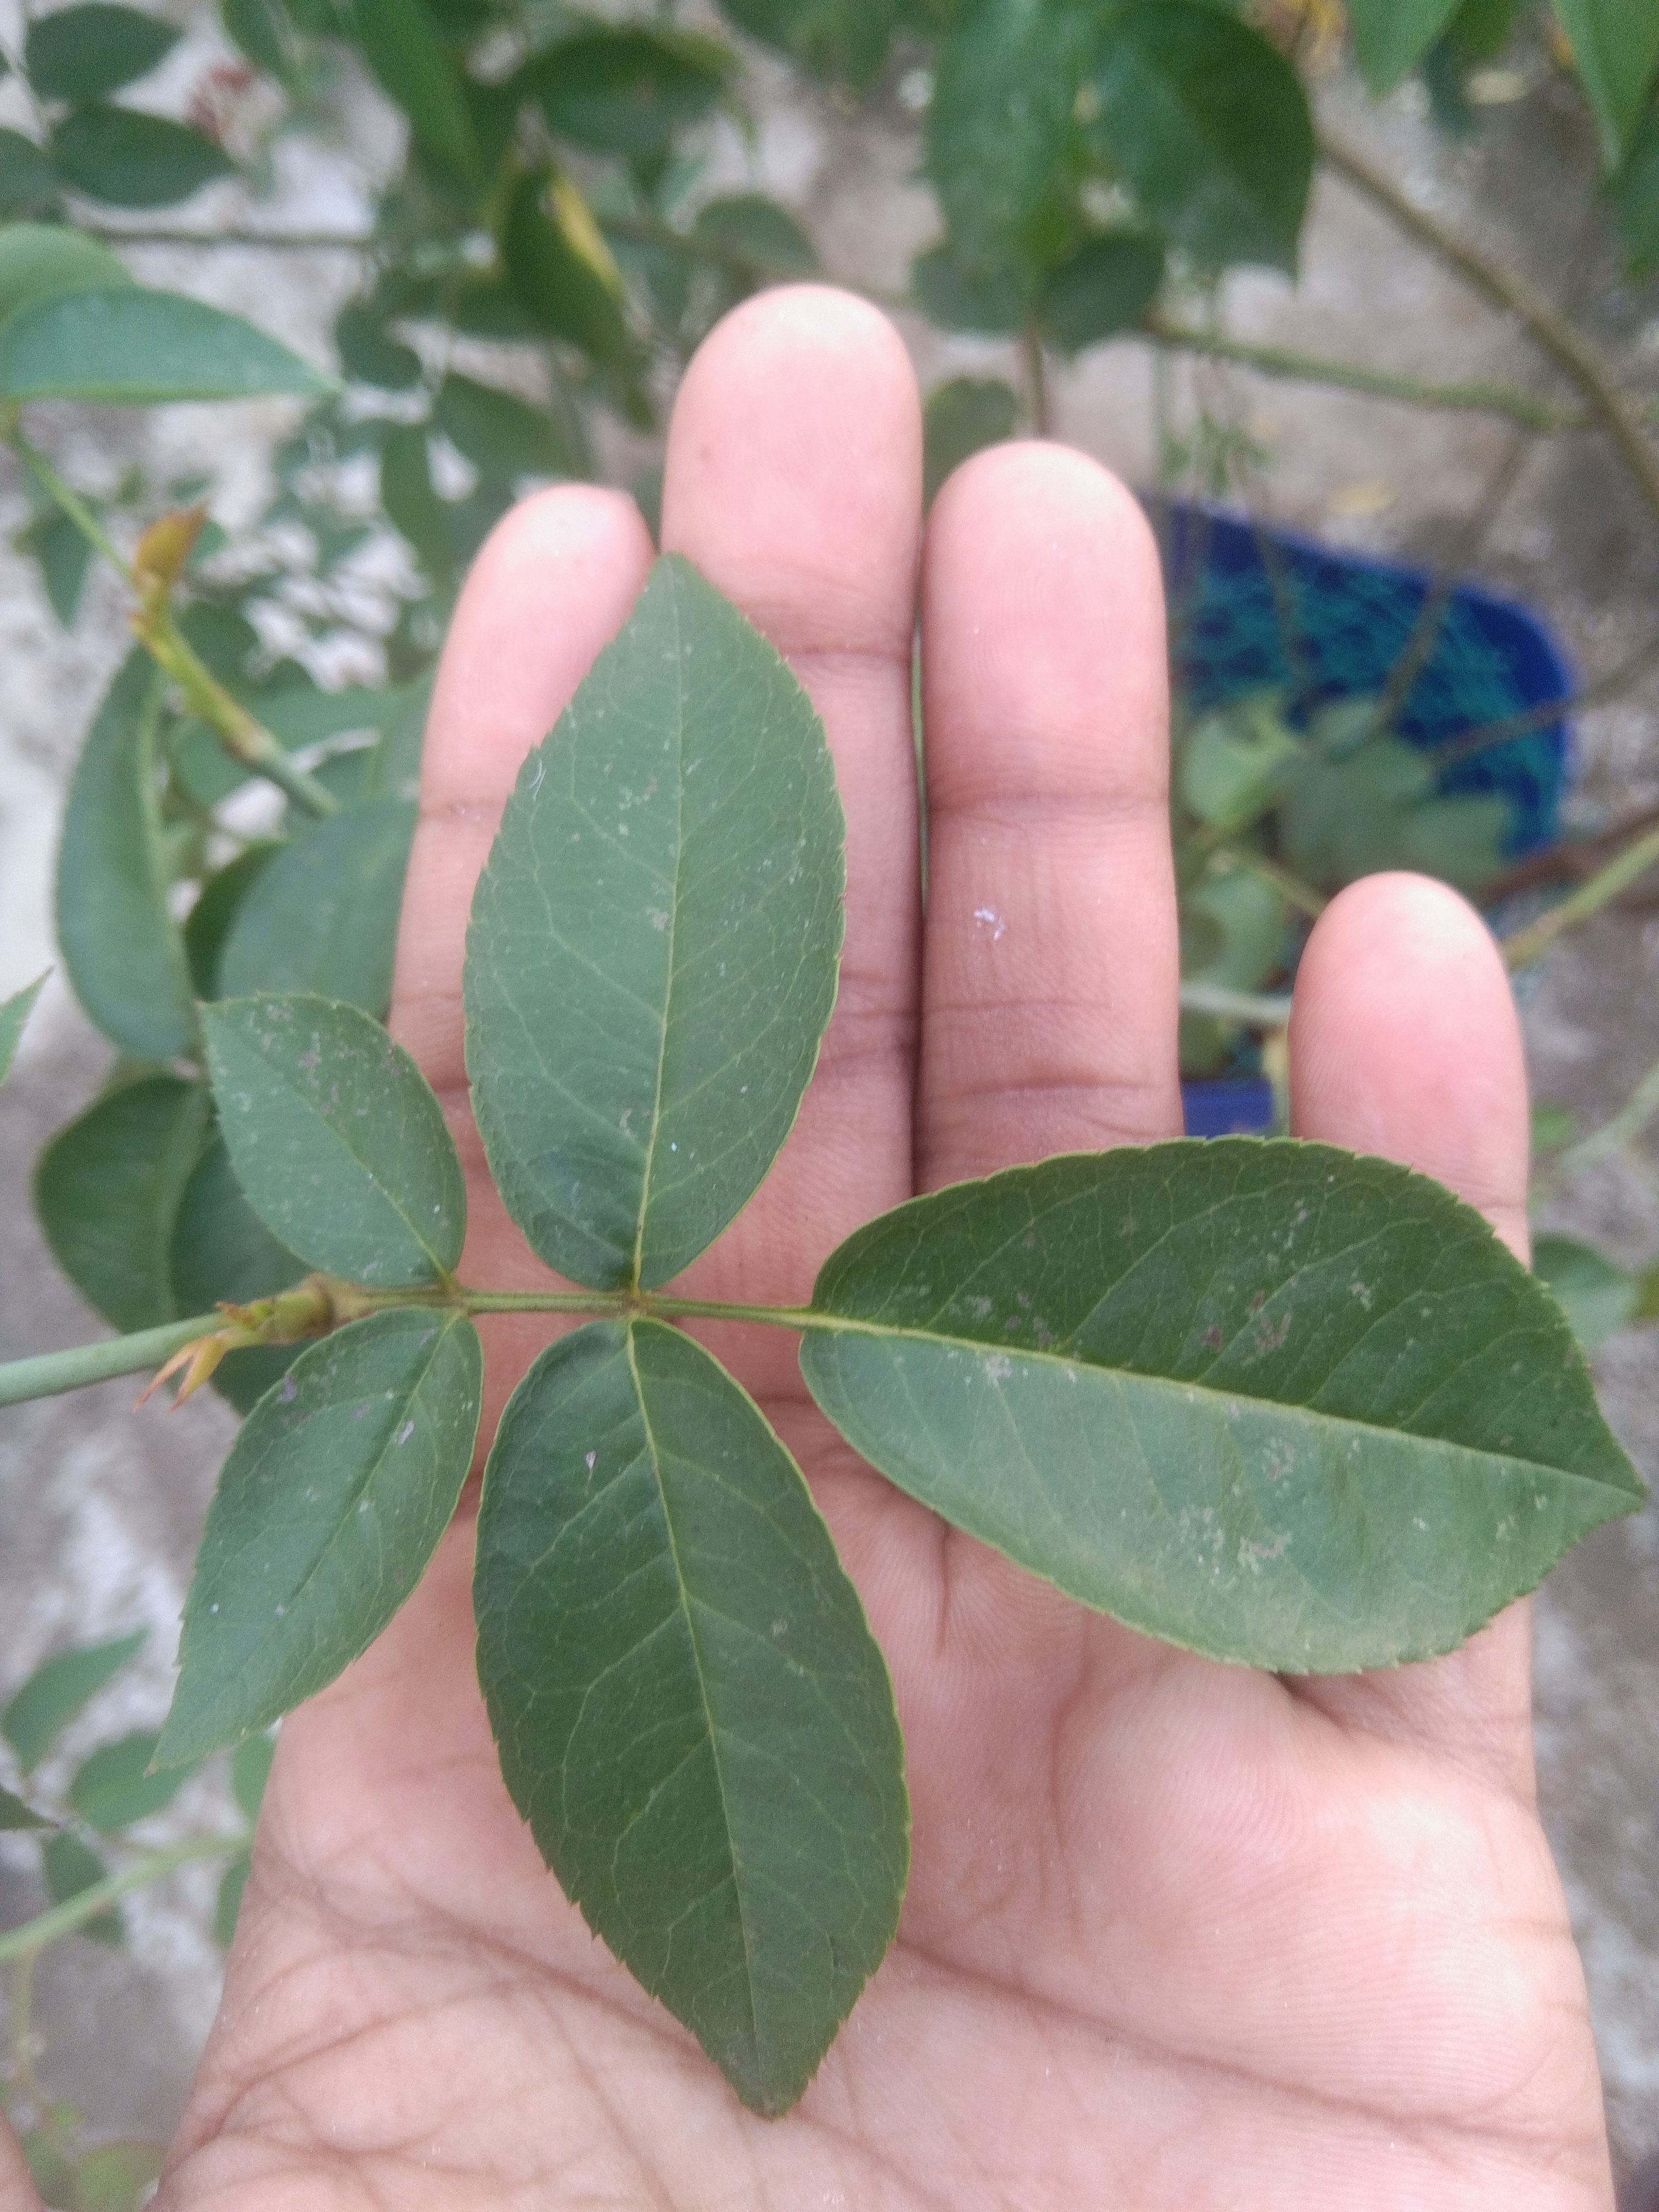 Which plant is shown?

rose
